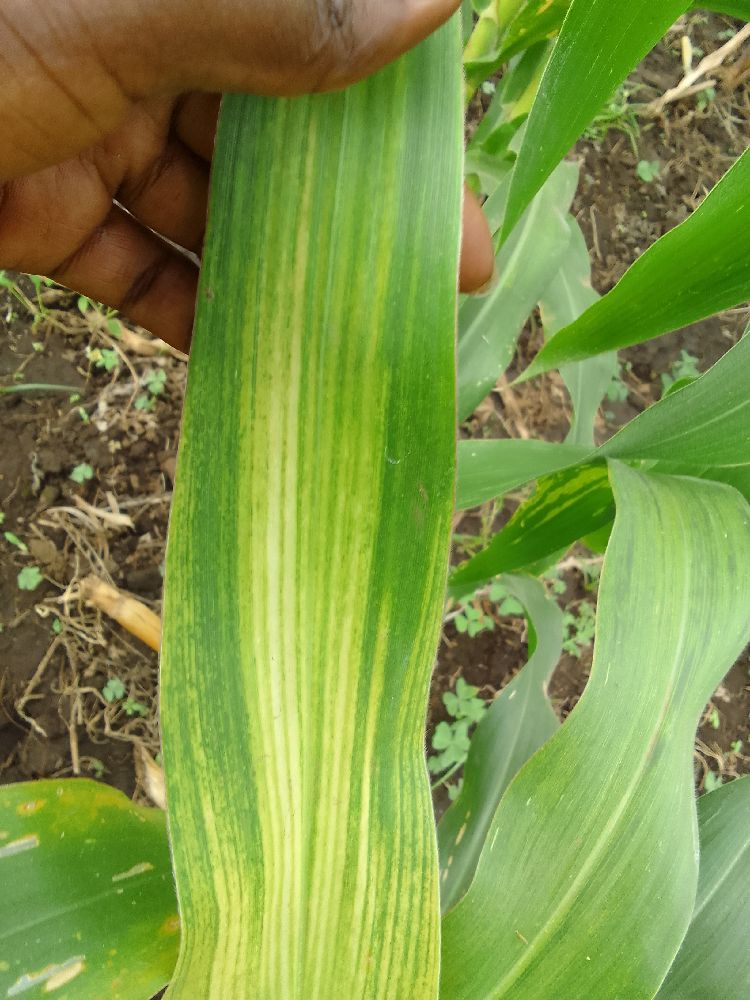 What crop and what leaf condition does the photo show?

maize, maize lethal necrosis
